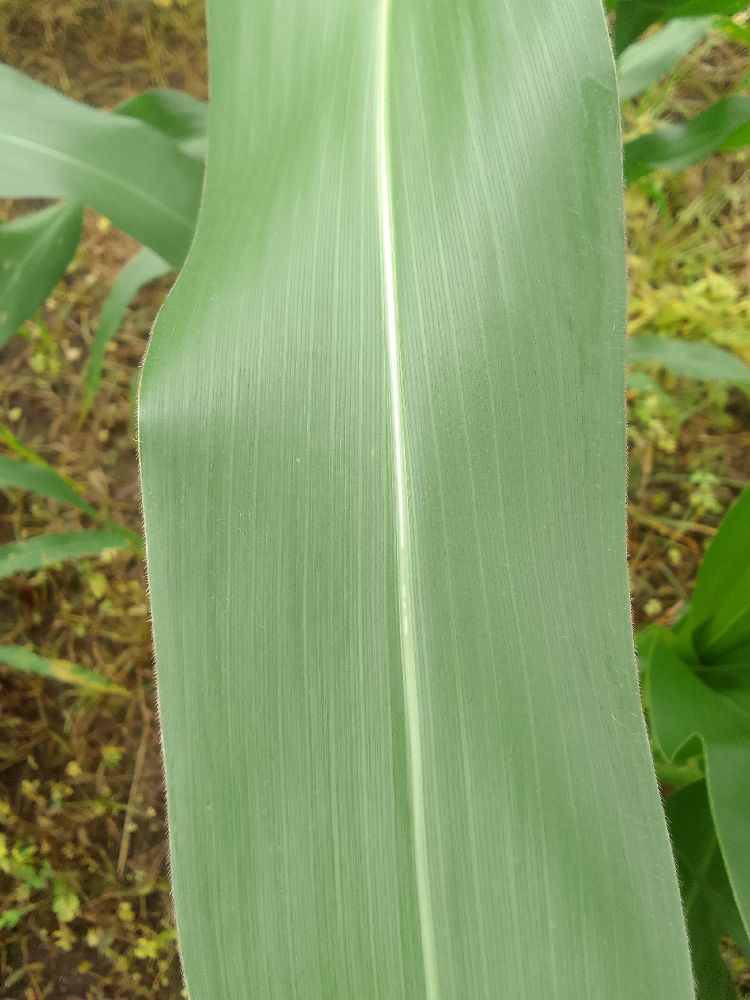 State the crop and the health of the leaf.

maize, healthy
